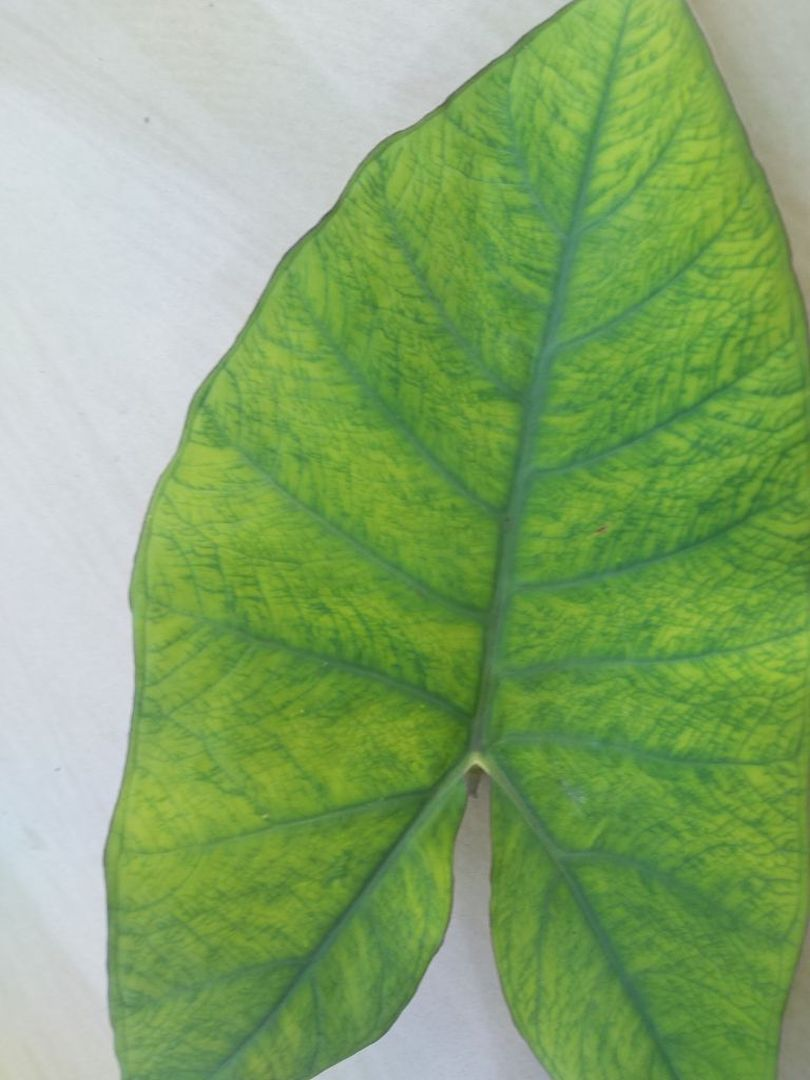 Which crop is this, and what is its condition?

taro, mosaic
